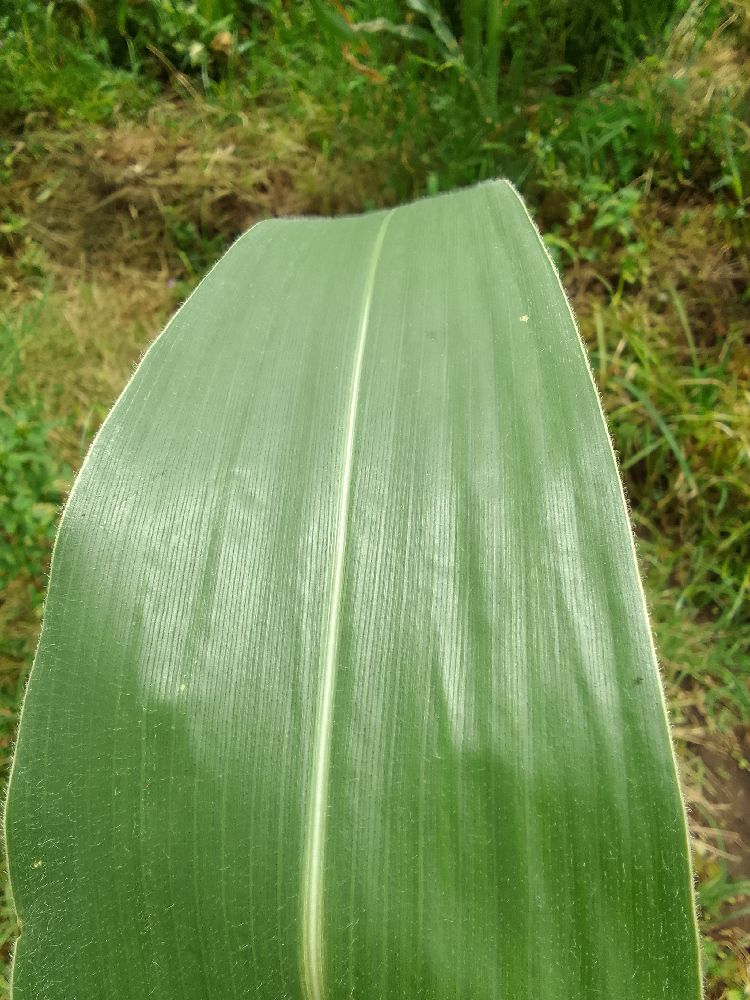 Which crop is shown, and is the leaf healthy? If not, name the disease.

maize, healthy
